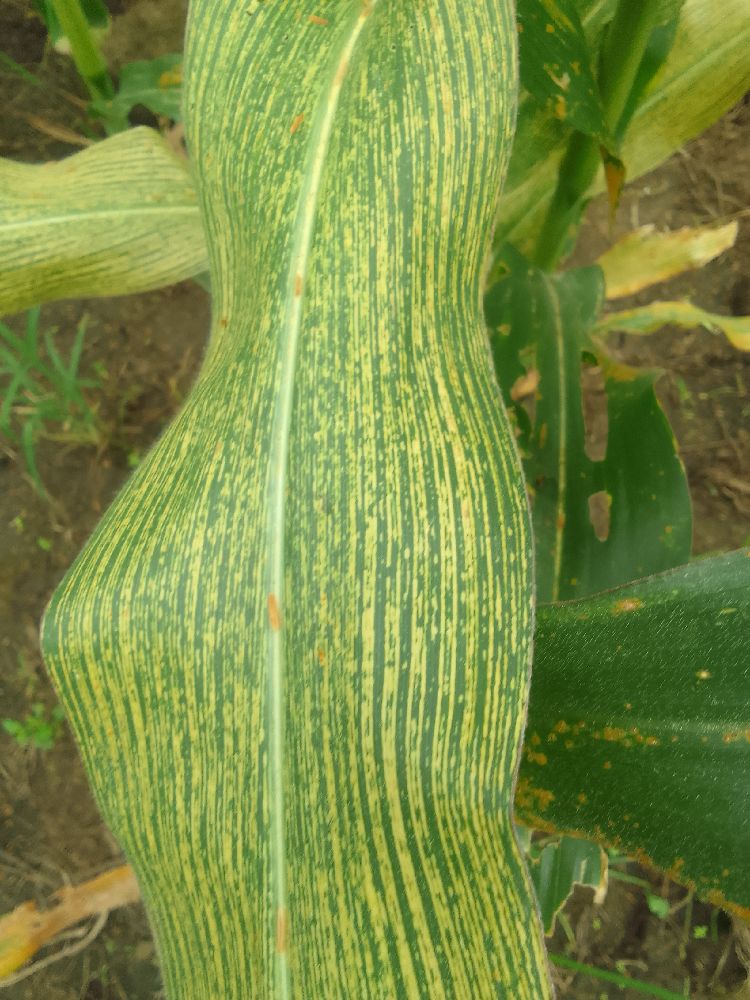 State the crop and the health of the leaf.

maize, maize streak virus
